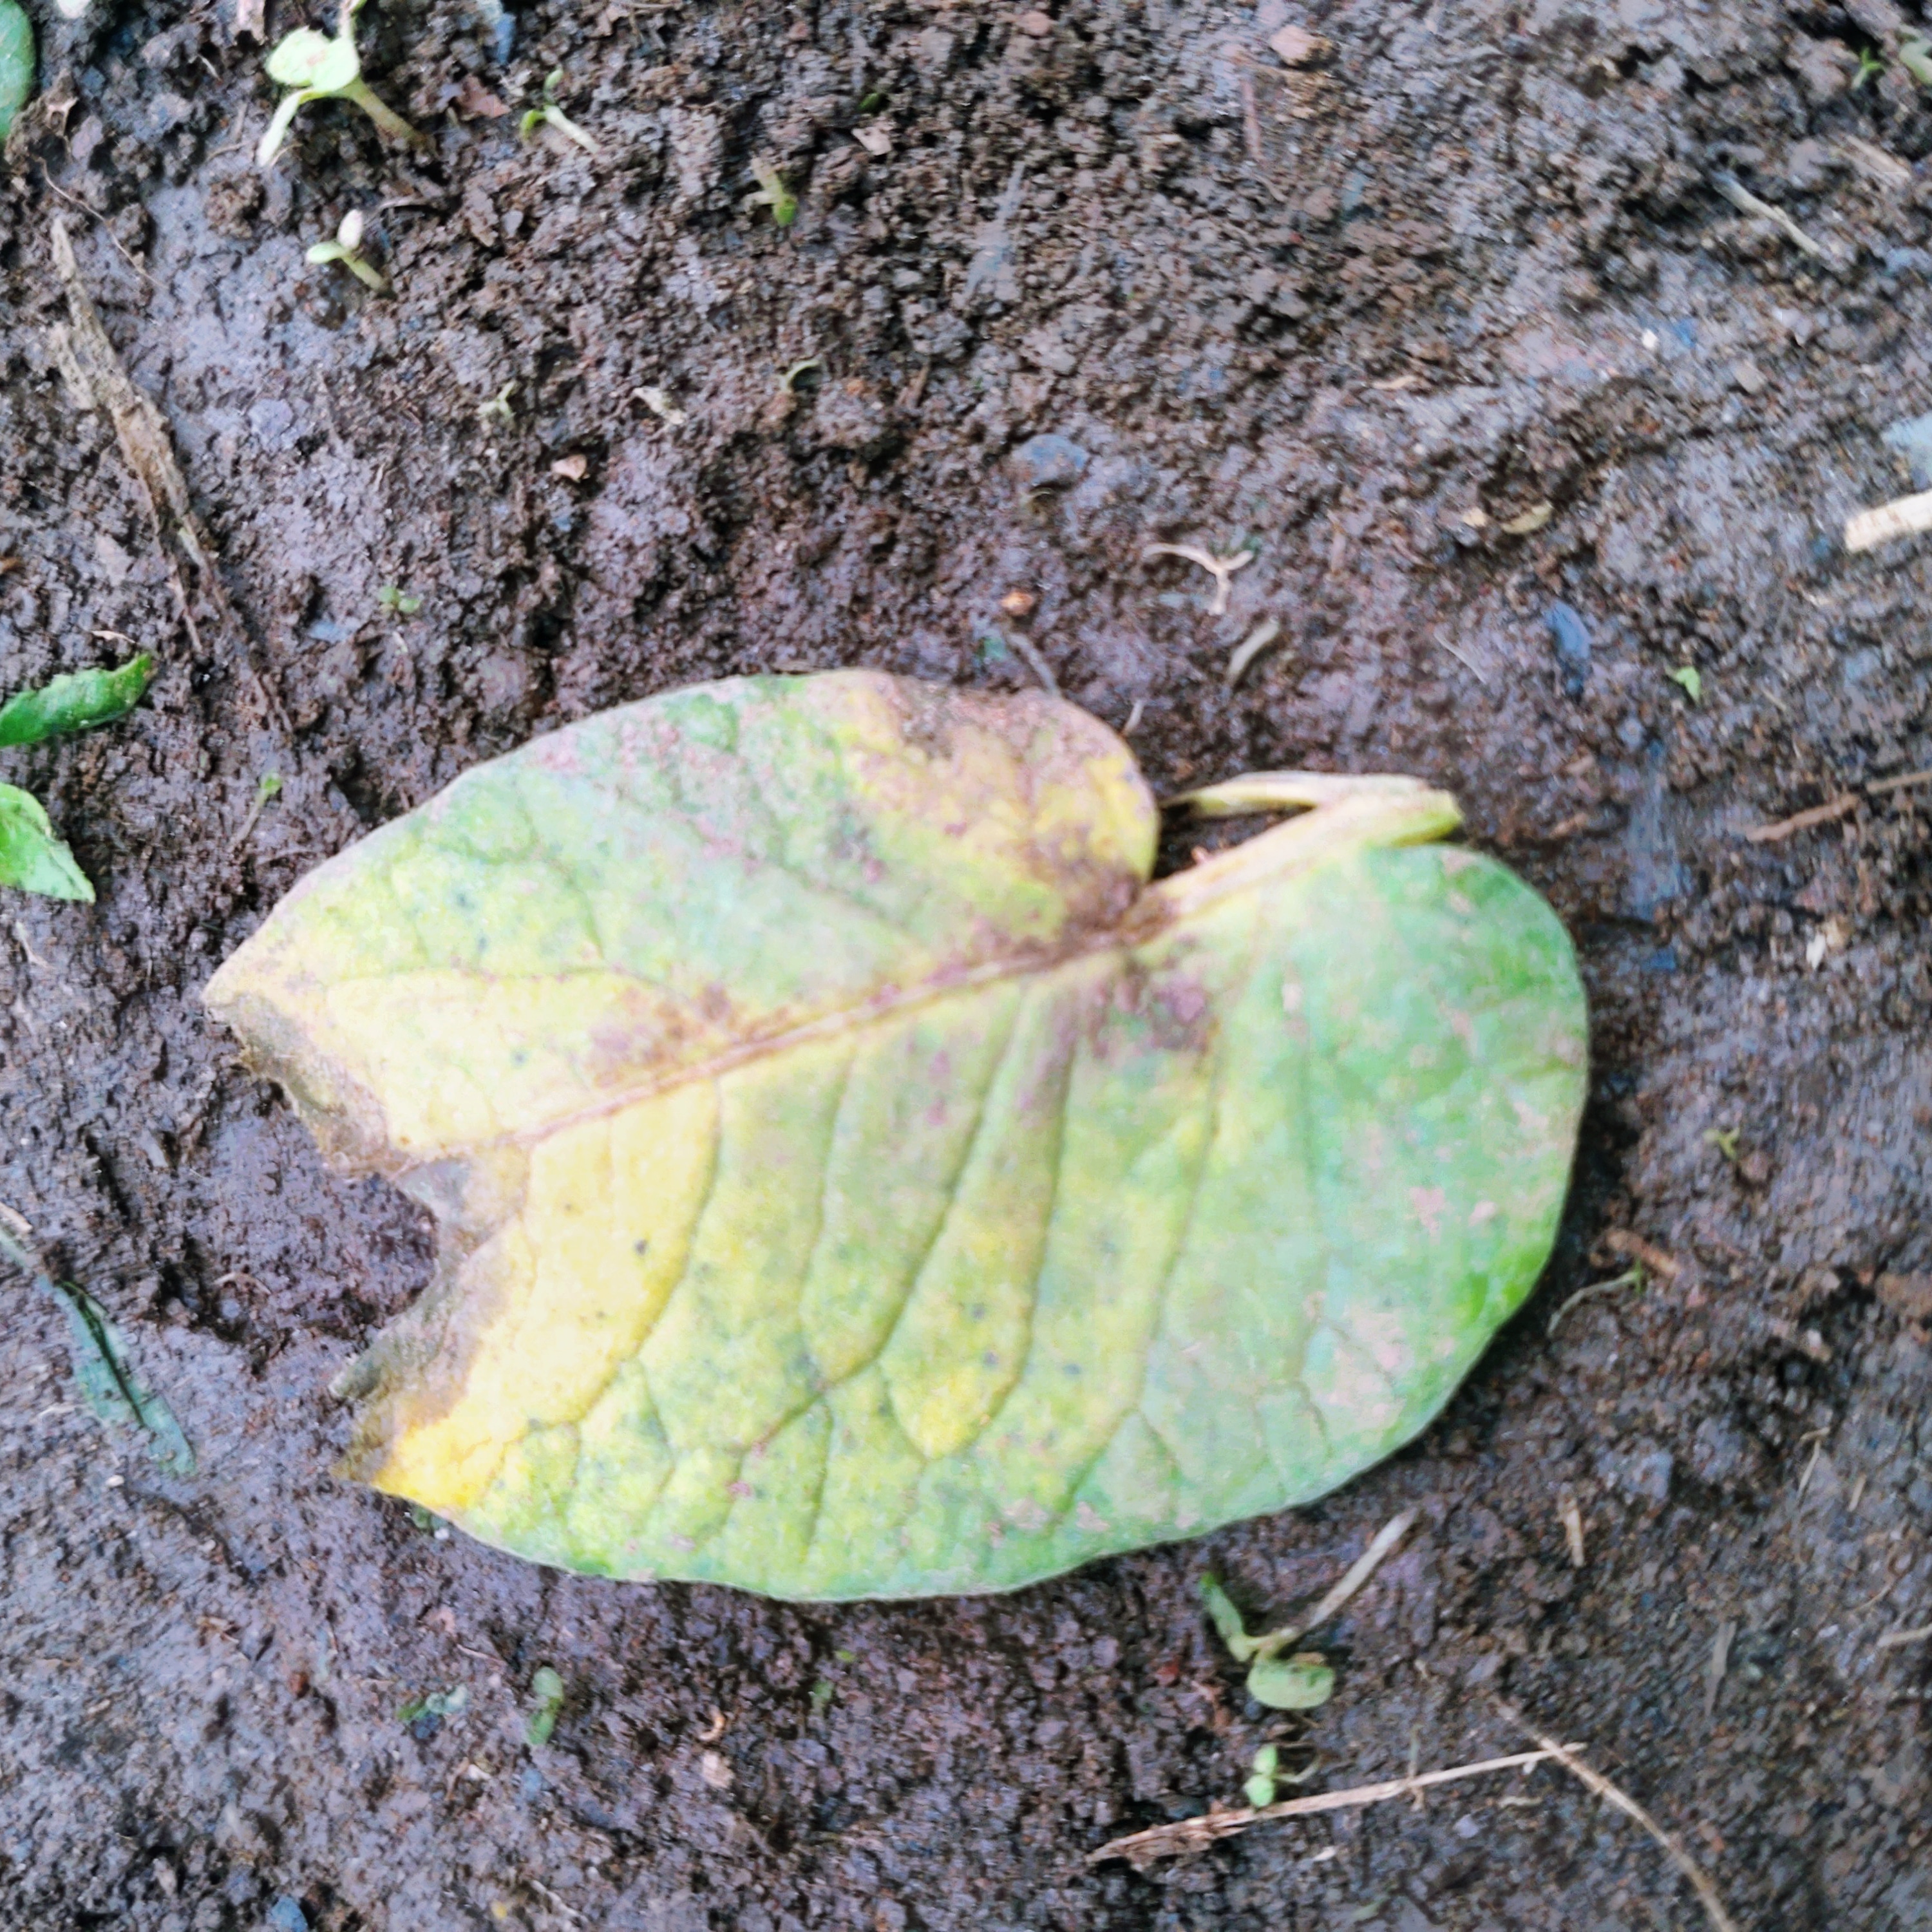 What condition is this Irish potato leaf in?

late blight
